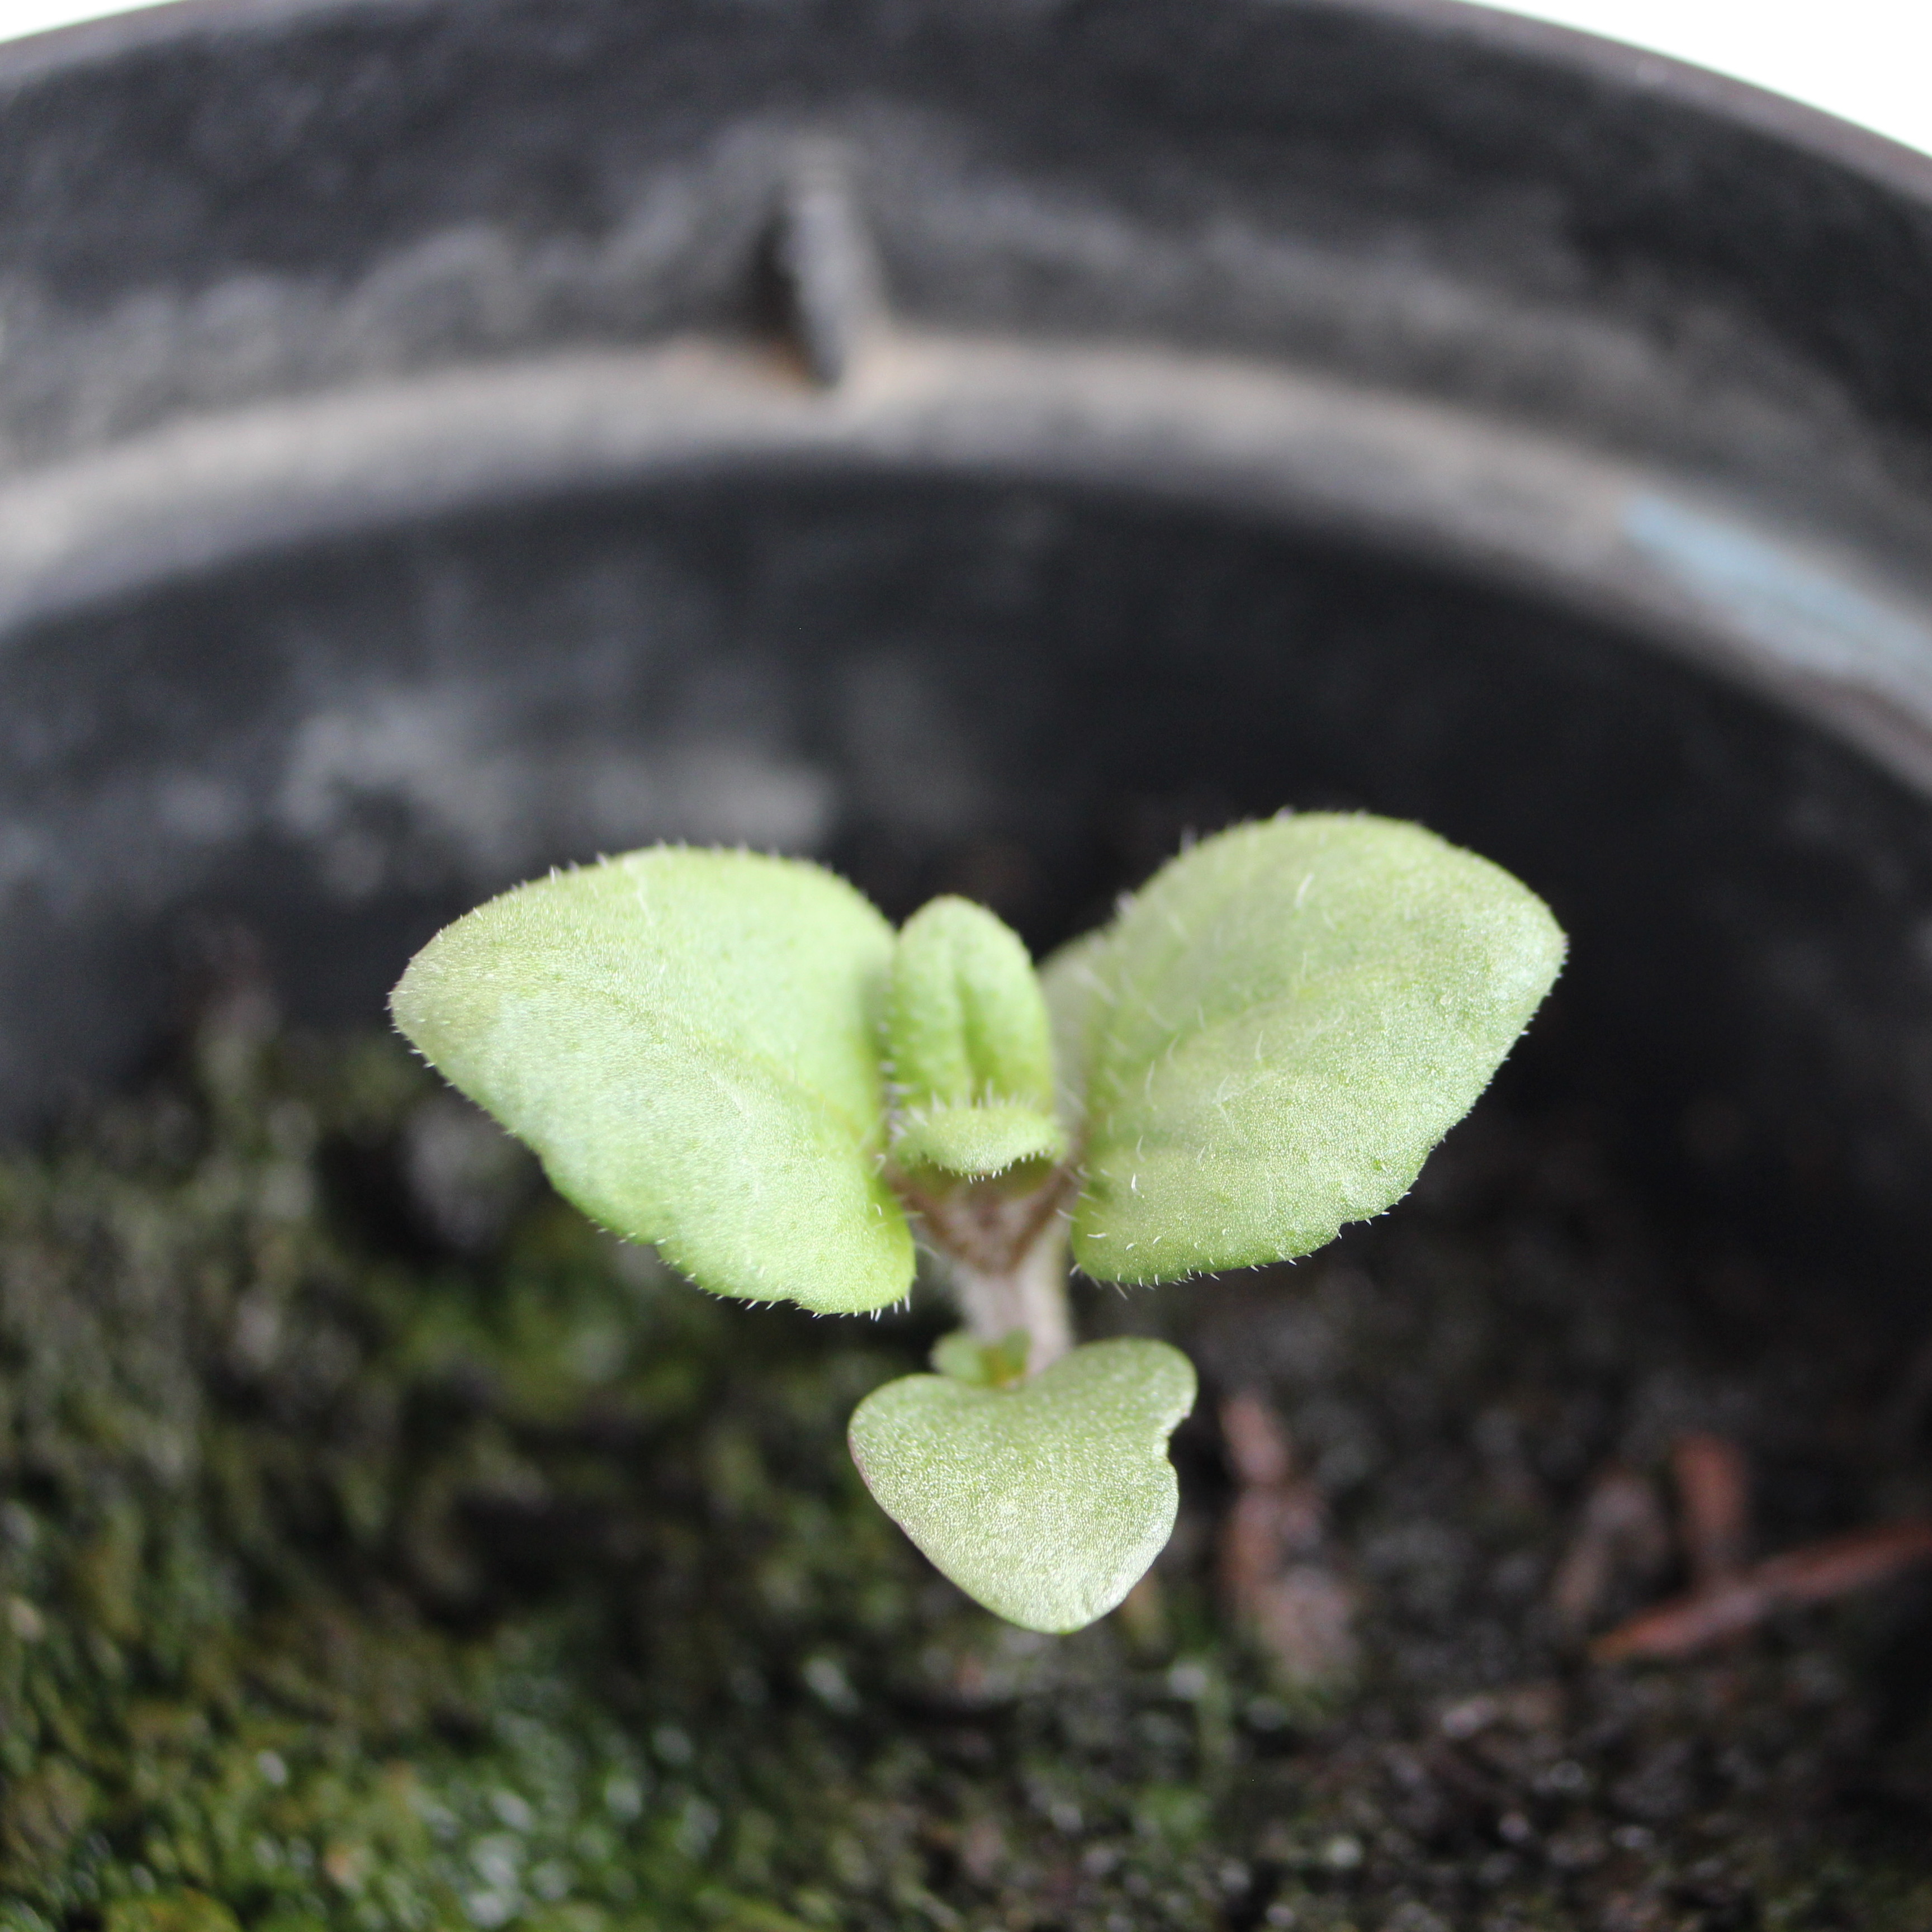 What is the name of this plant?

Veronica persica
